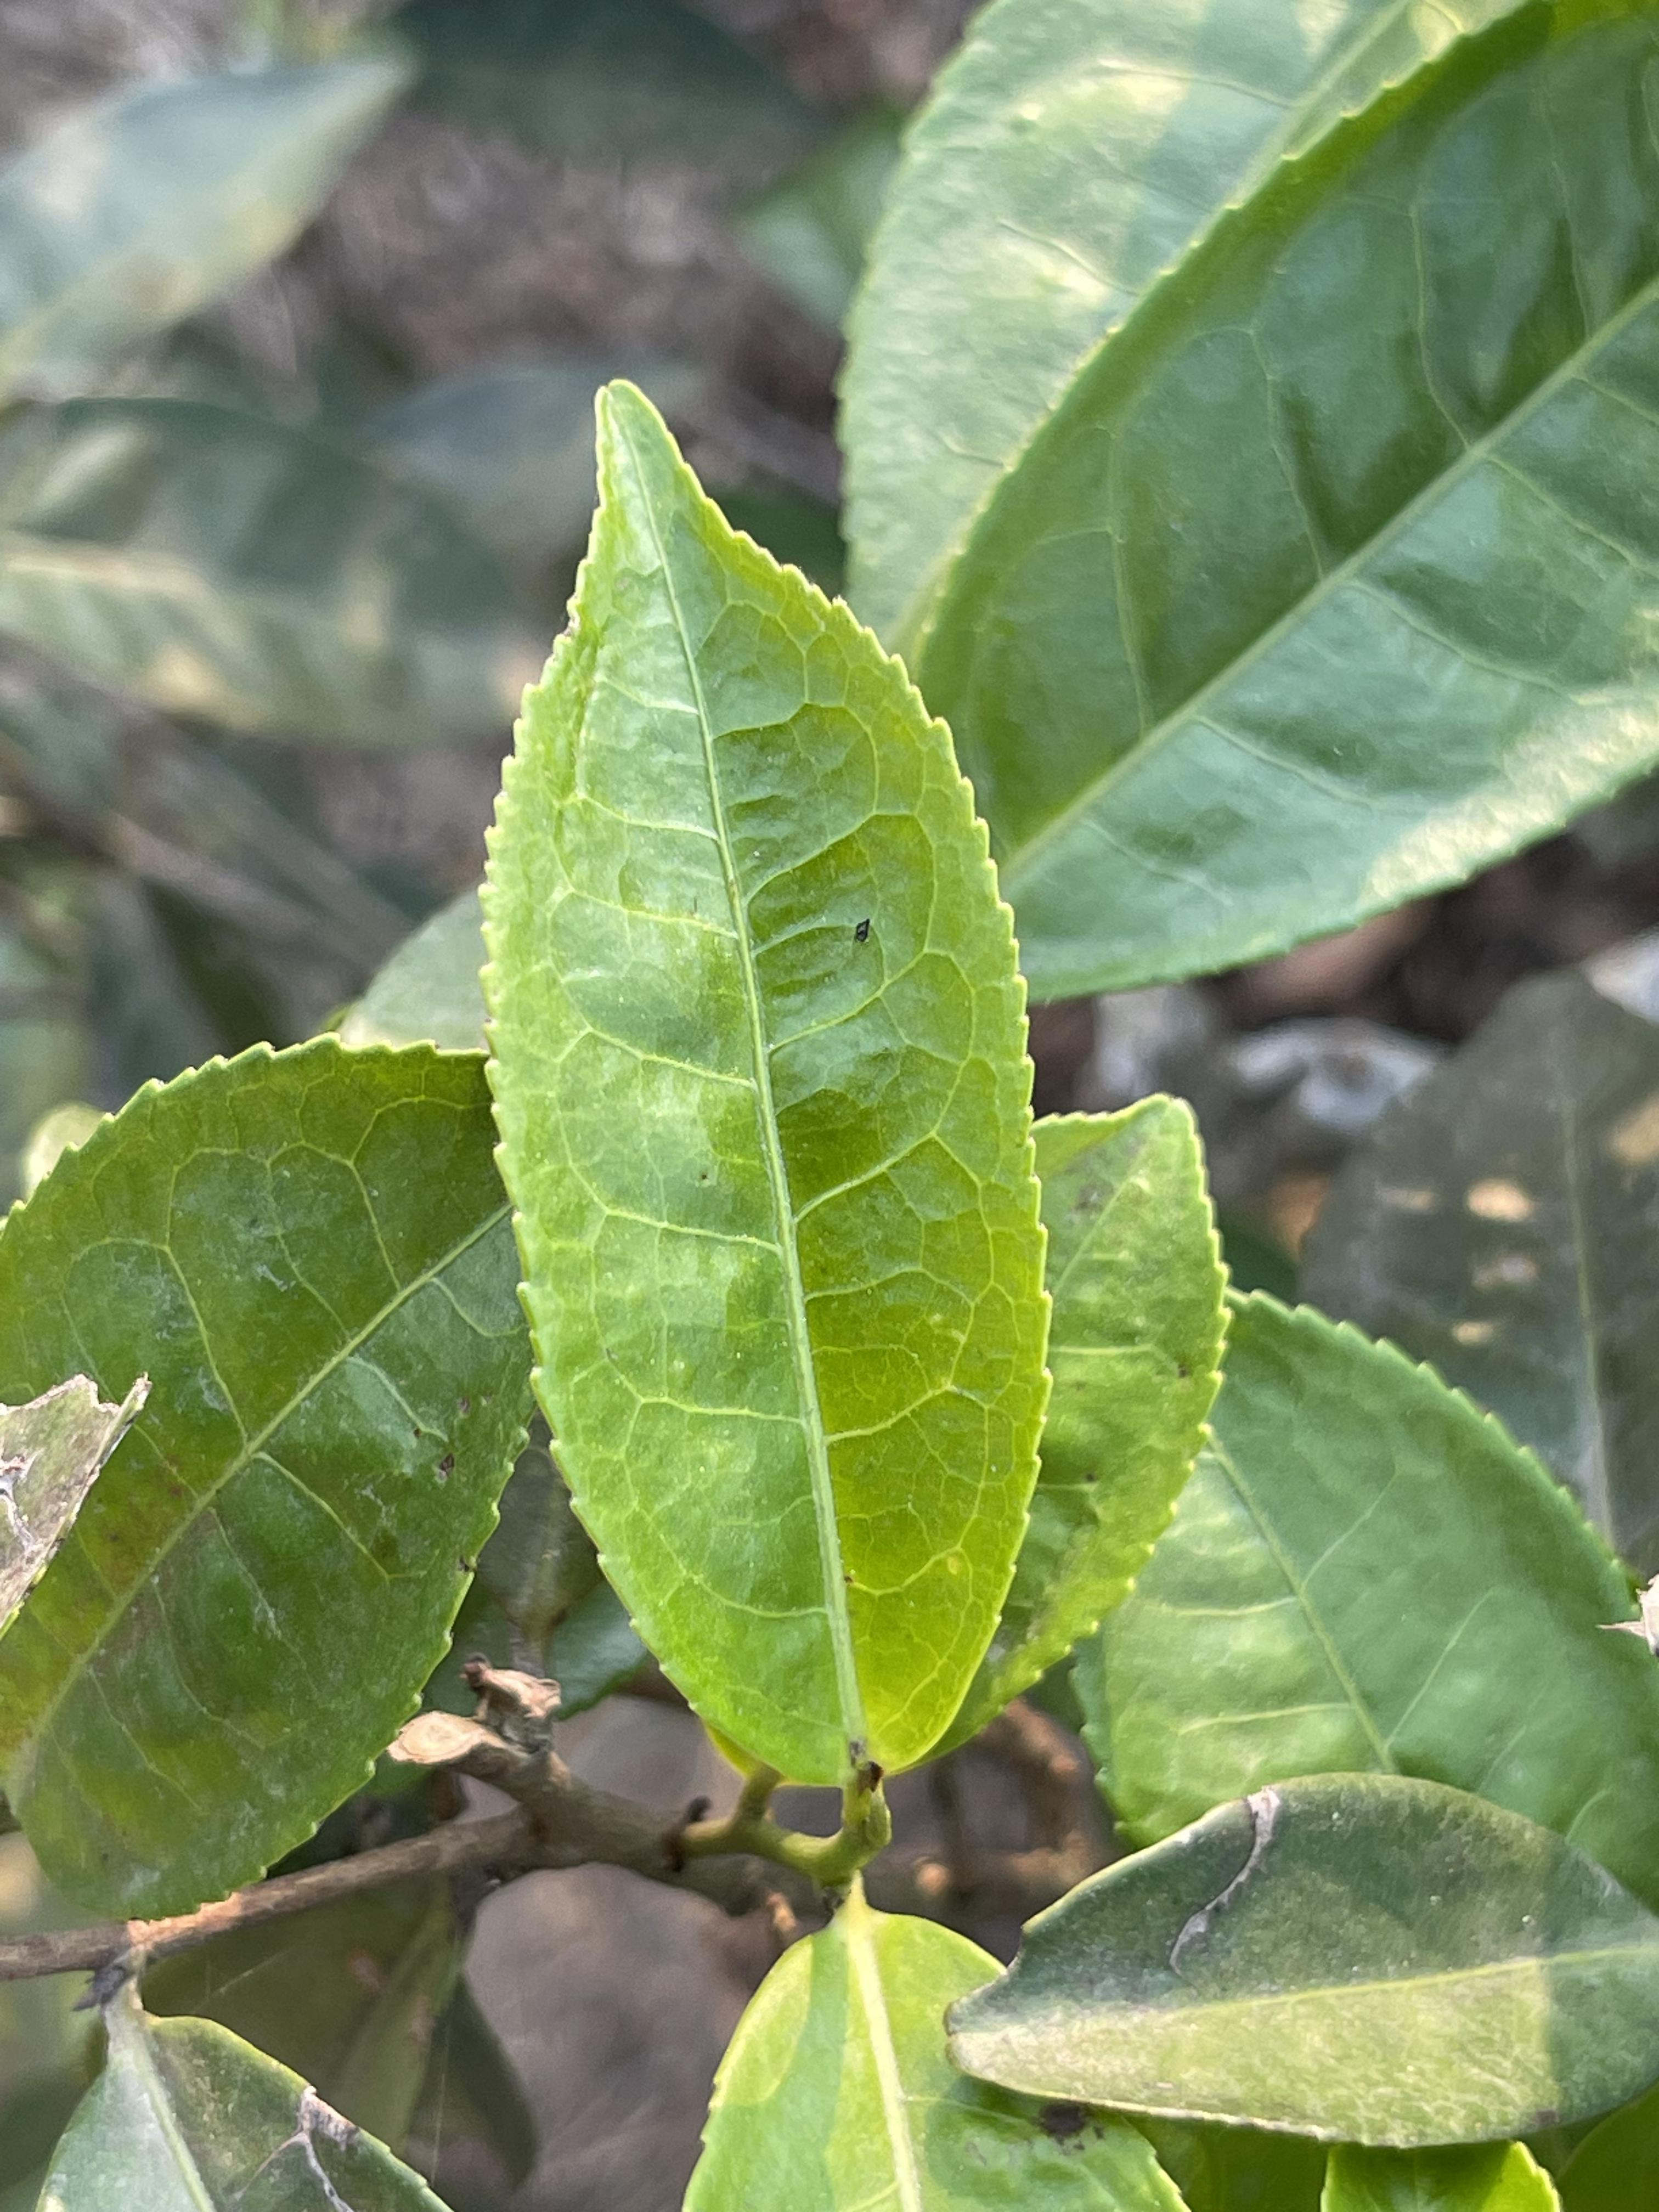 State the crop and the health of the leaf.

tea, healthy leaf
